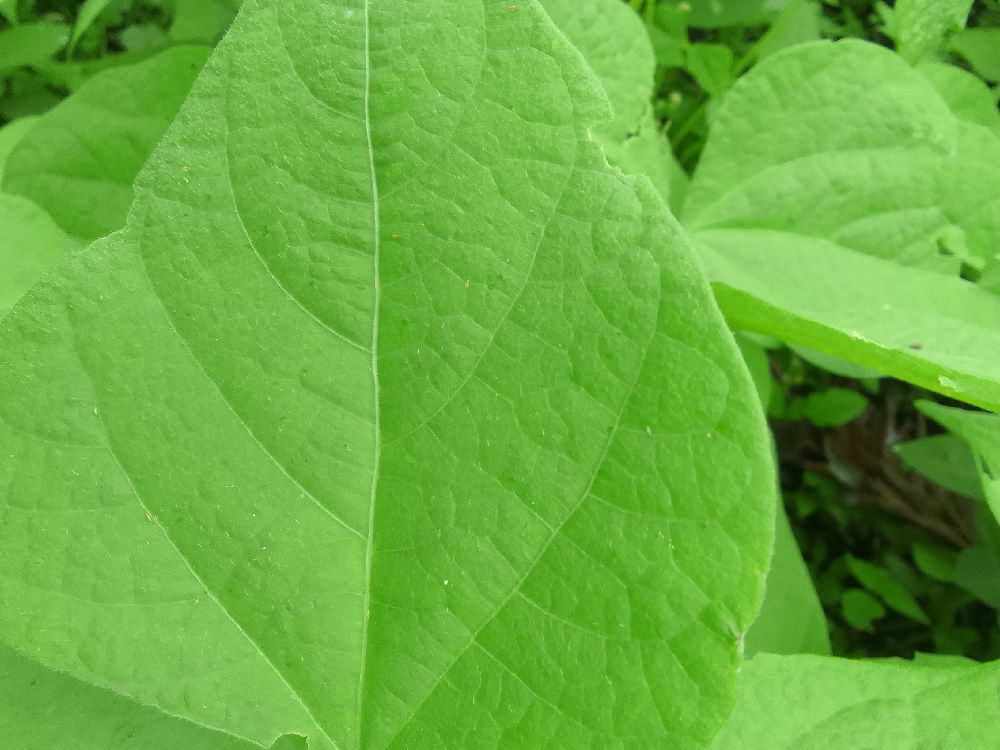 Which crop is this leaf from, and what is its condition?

common bean, healthy
